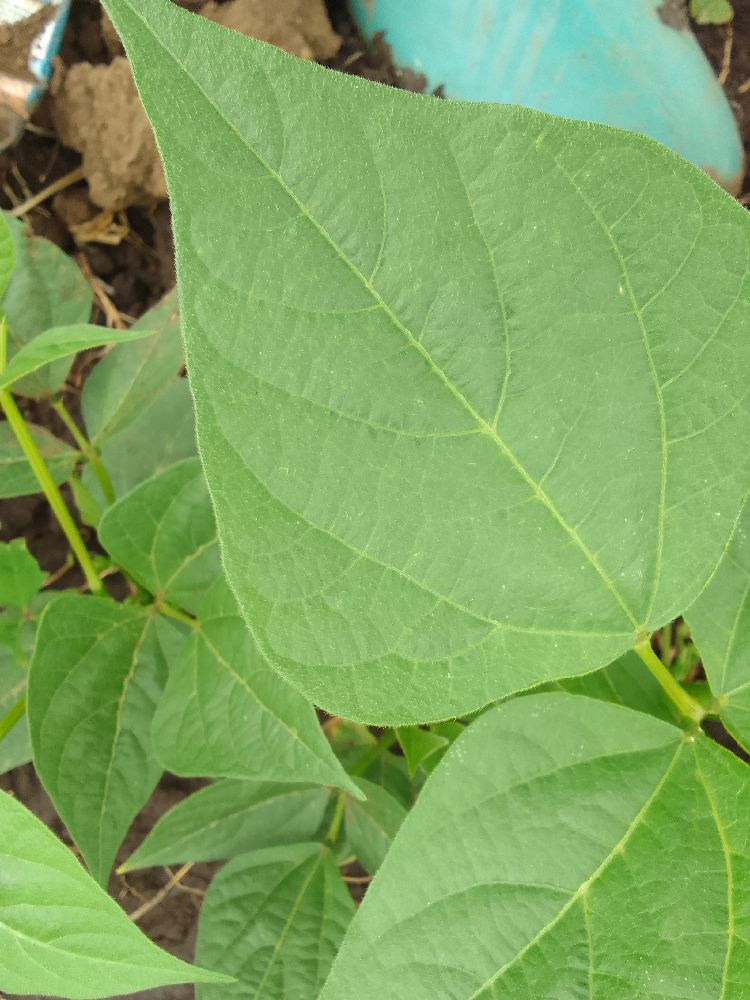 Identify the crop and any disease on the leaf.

common bean, healthy
